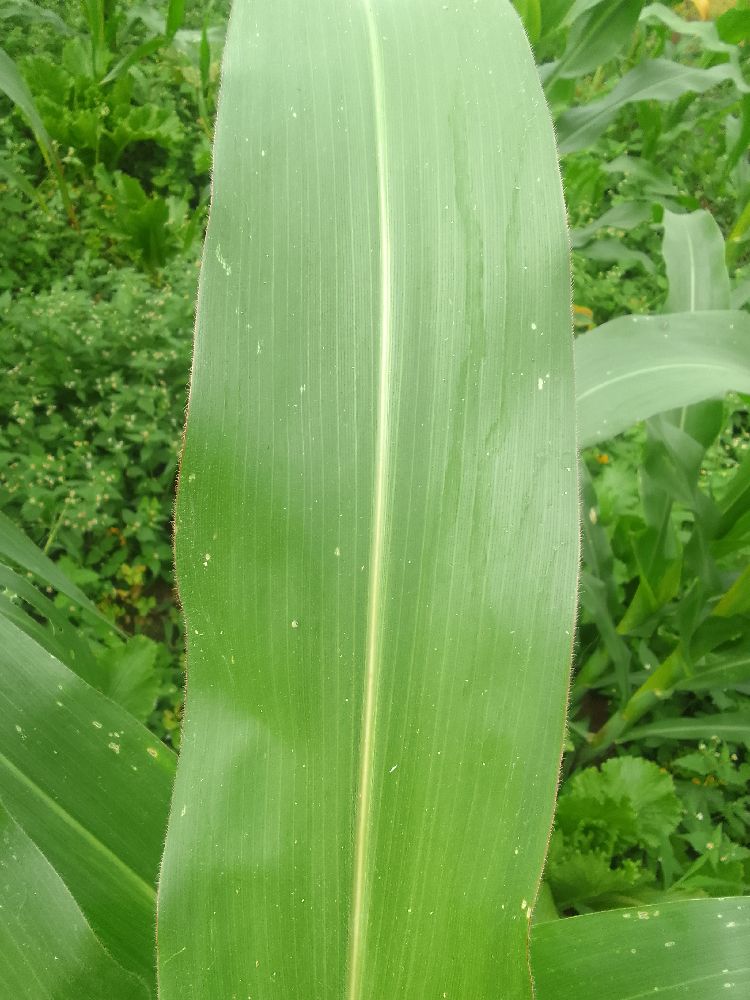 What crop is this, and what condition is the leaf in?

maize, healthy
